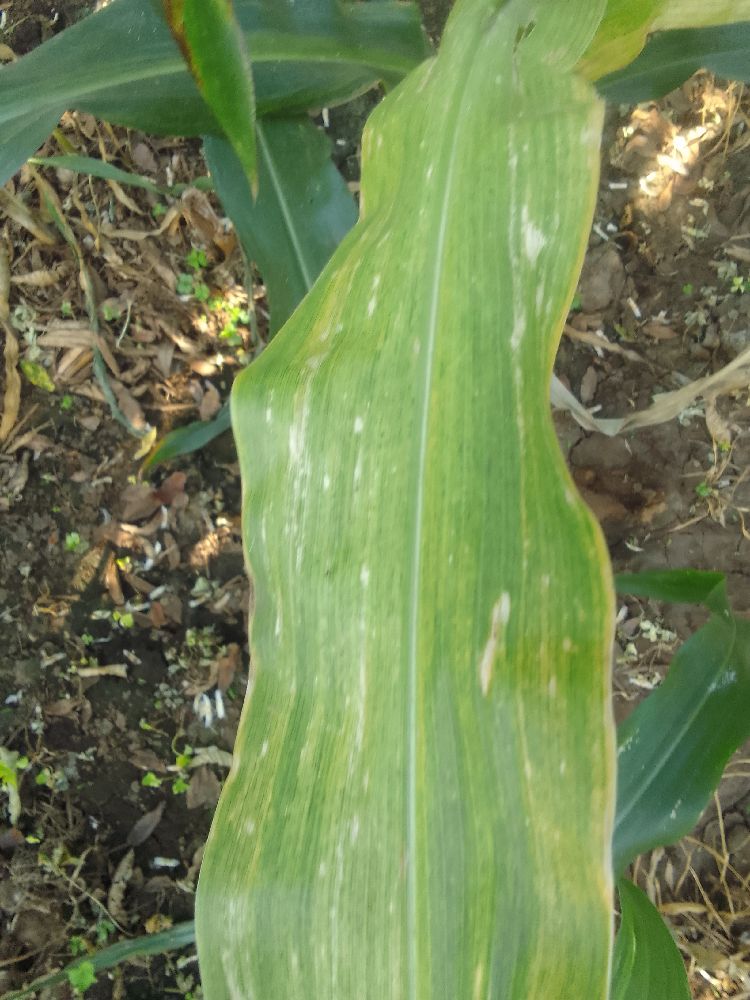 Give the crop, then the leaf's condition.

maize, maize lethal necrosis
